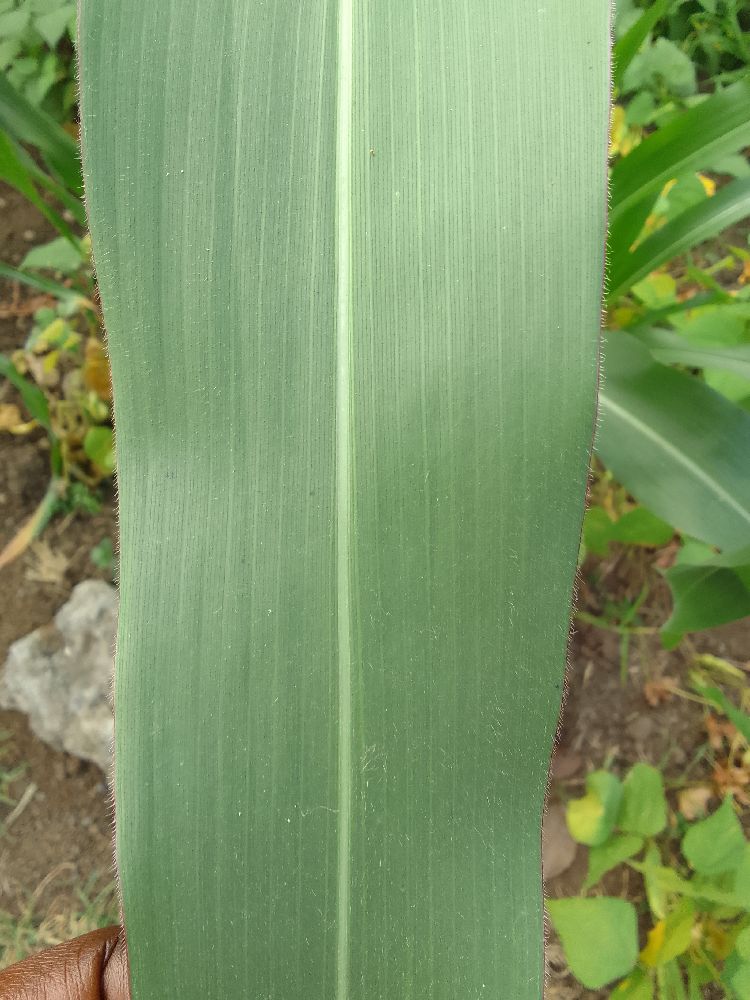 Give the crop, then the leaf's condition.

maize, healthy
